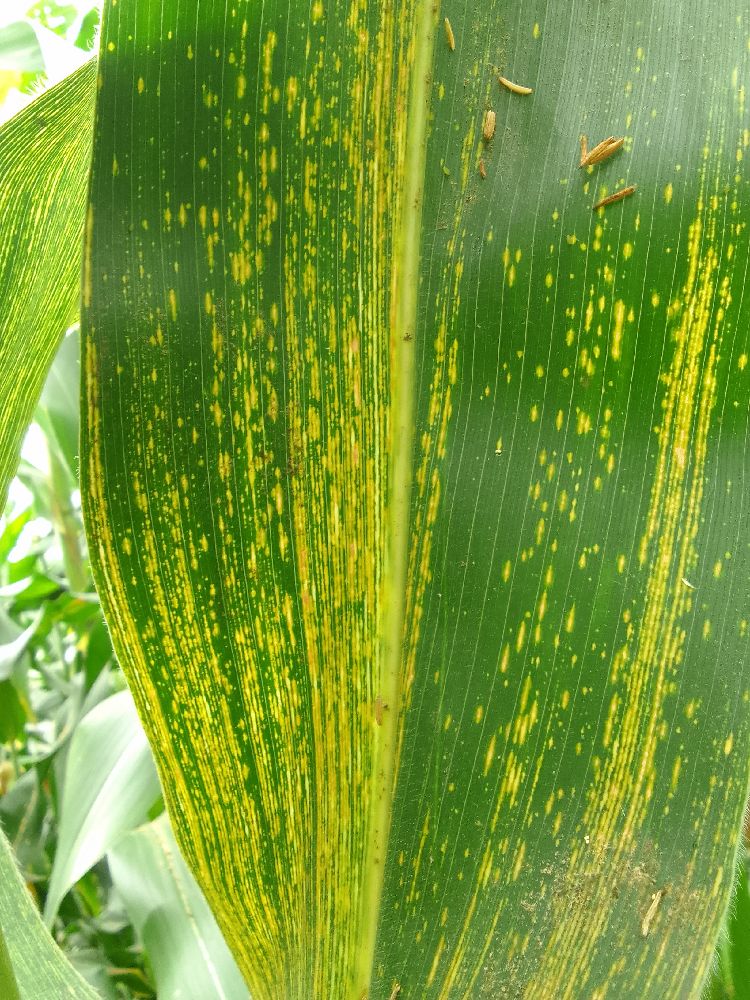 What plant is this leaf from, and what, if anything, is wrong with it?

maize, maize streak virus
